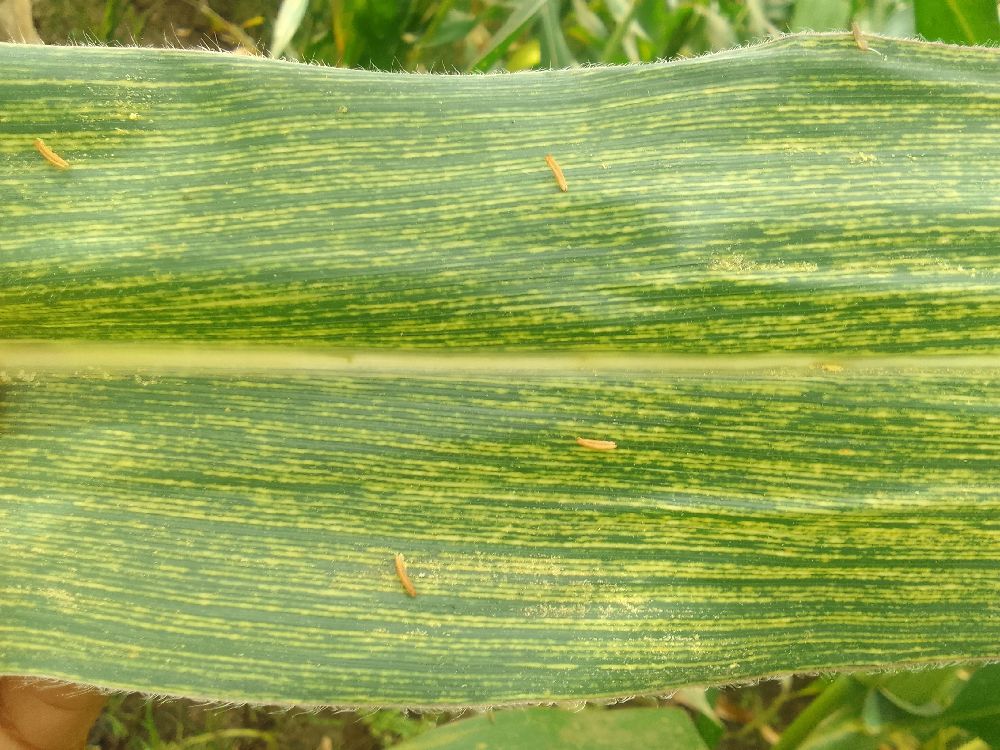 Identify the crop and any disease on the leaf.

maize, maize streak virus
